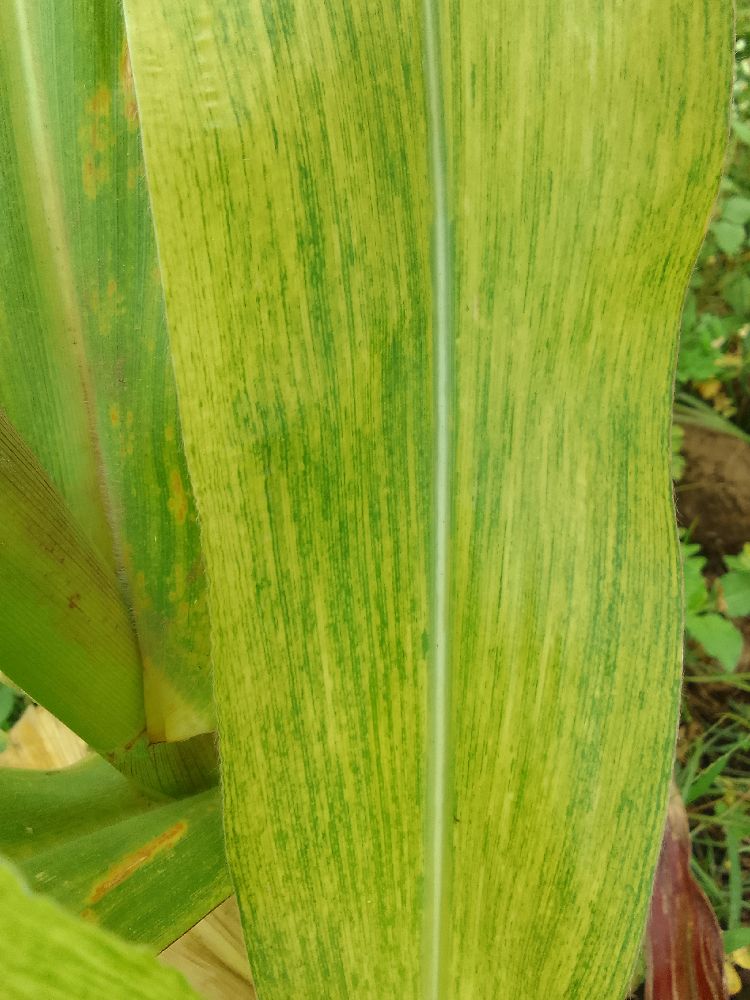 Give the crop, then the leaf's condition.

maize, maize lethal necrosis
